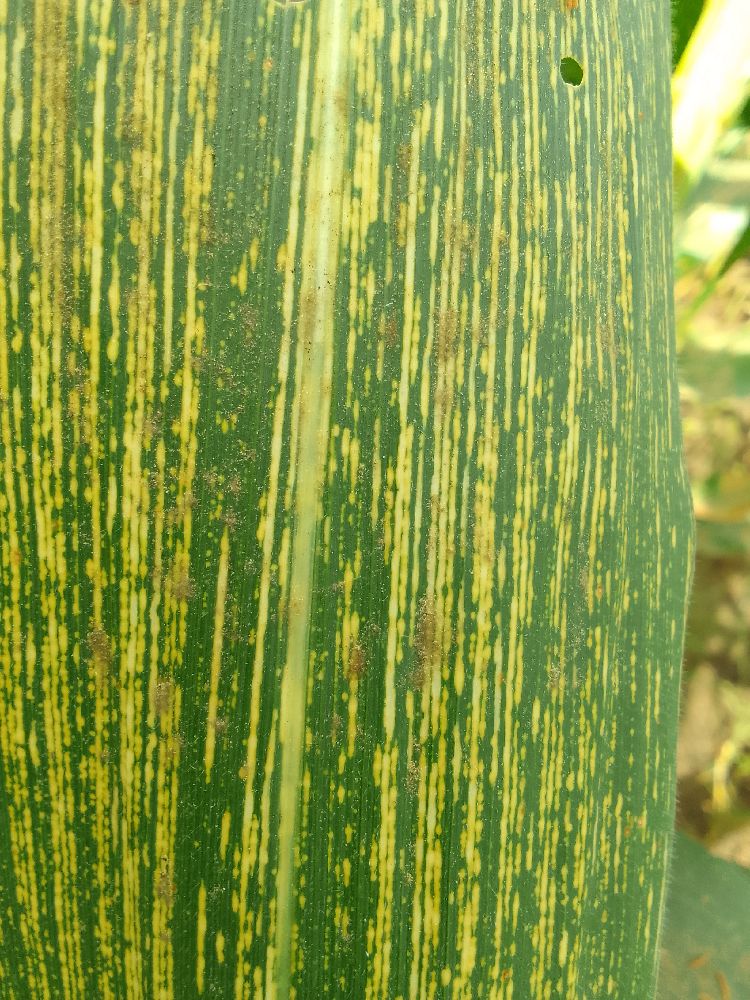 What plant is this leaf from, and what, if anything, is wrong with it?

maize, maize streak virus
